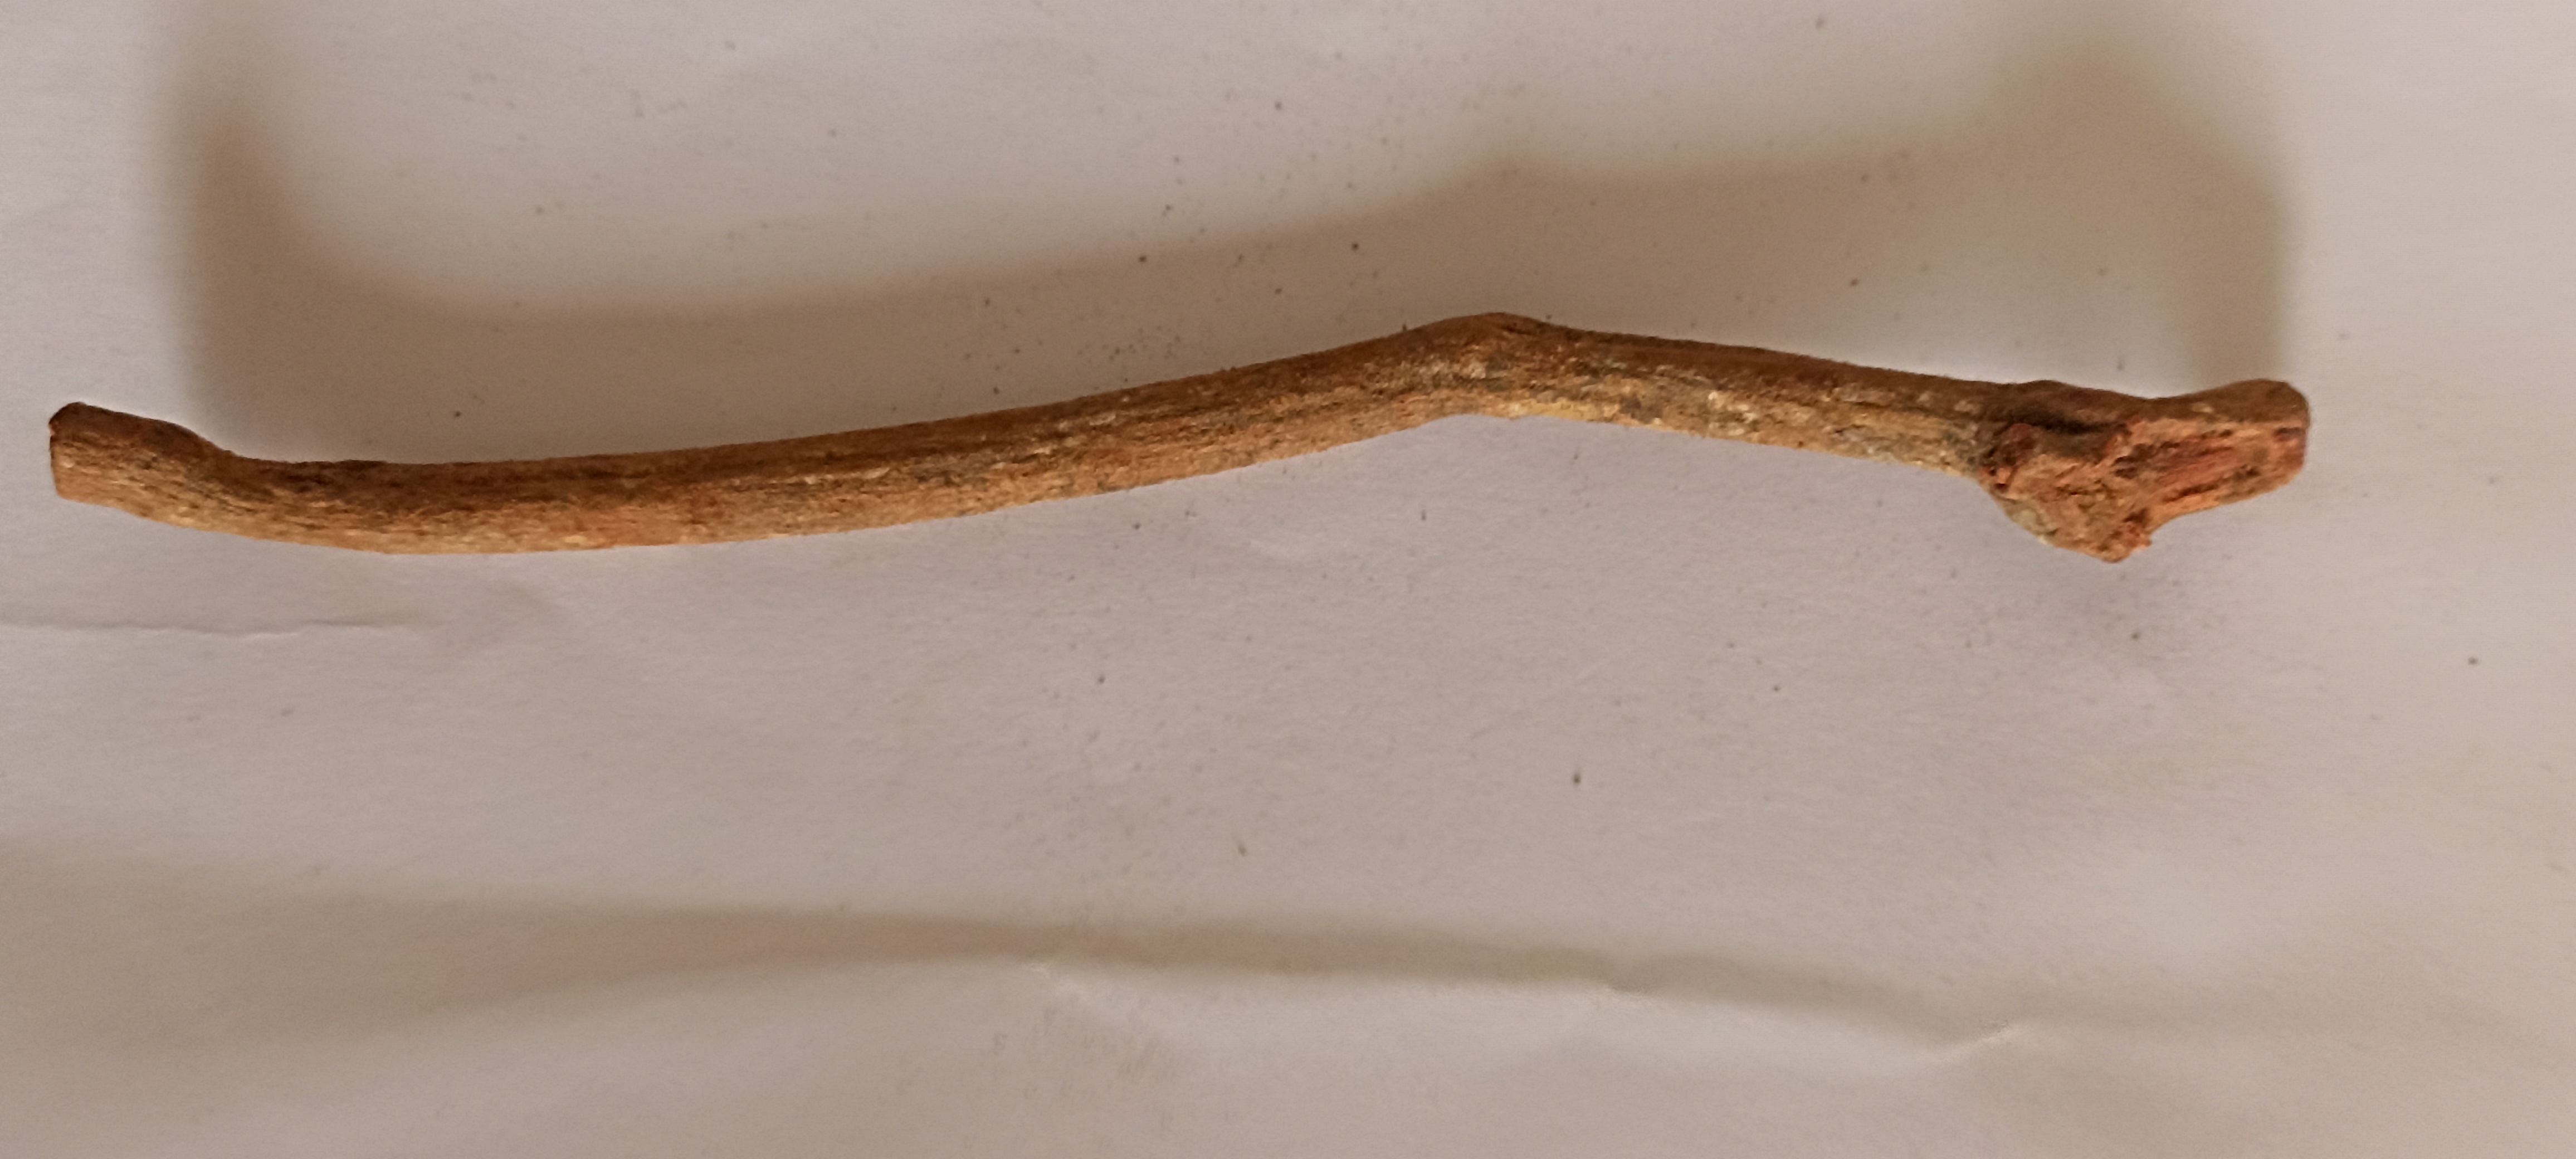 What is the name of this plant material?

manjistha
